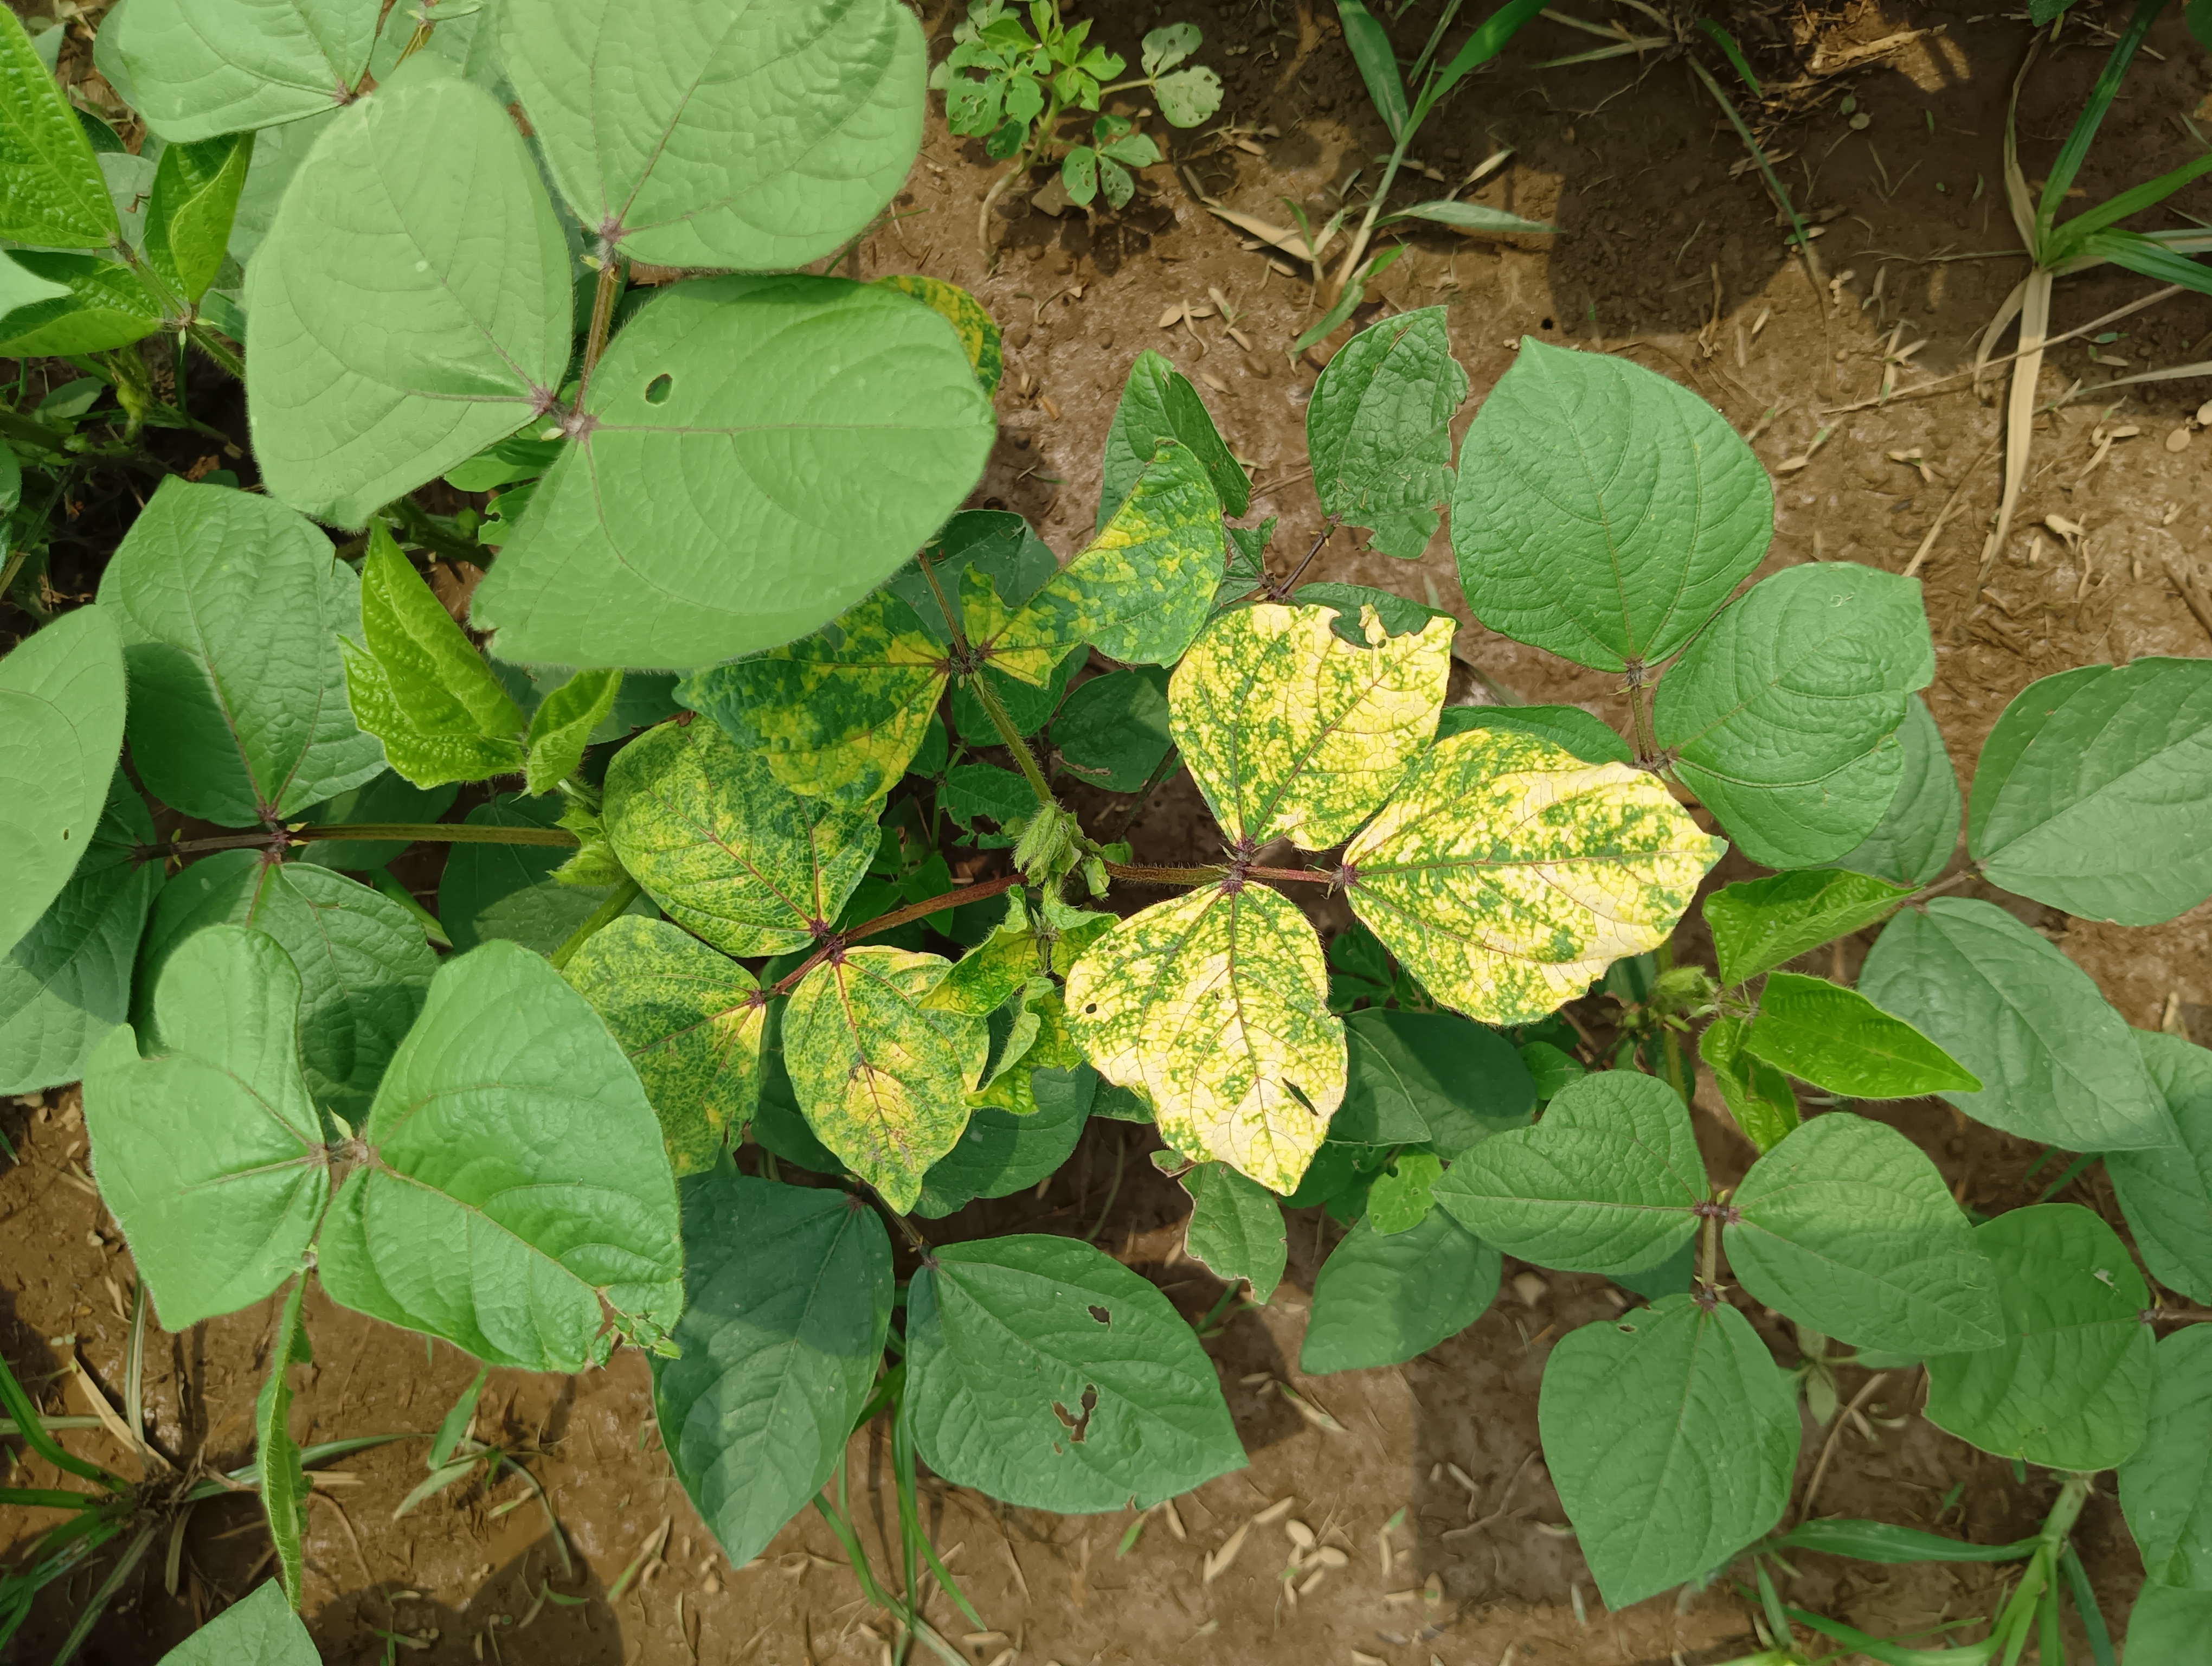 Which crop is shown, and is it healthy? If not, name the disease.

mungbean, yellow mosaic
